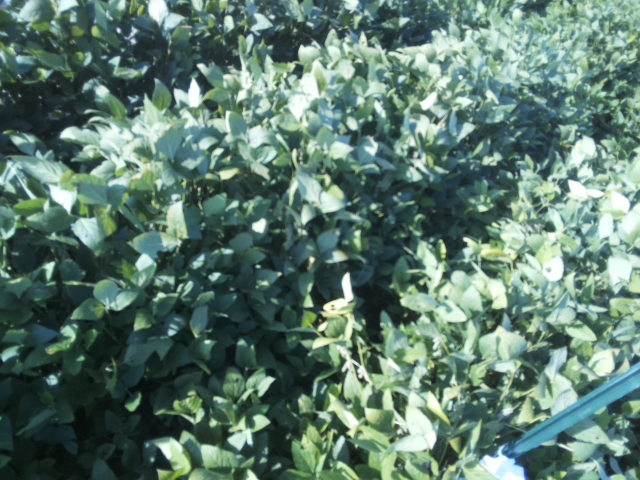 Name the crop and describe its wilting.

soybean, leaflets folding inward at secondary pulvinus with no turgor loss in leaflets or petioles
